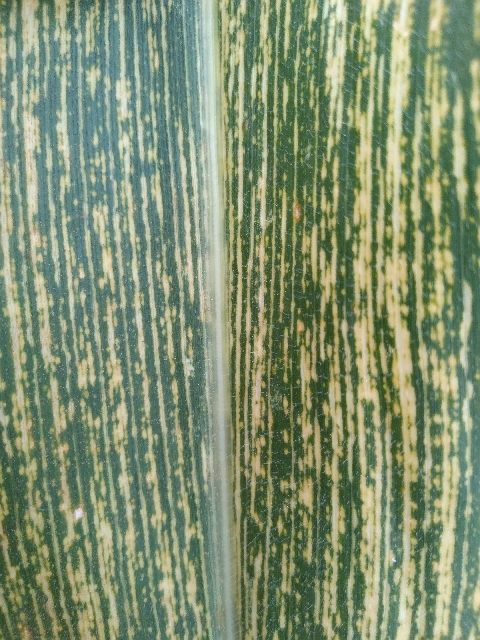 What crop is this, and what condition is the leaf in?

maize, maize streak virus
